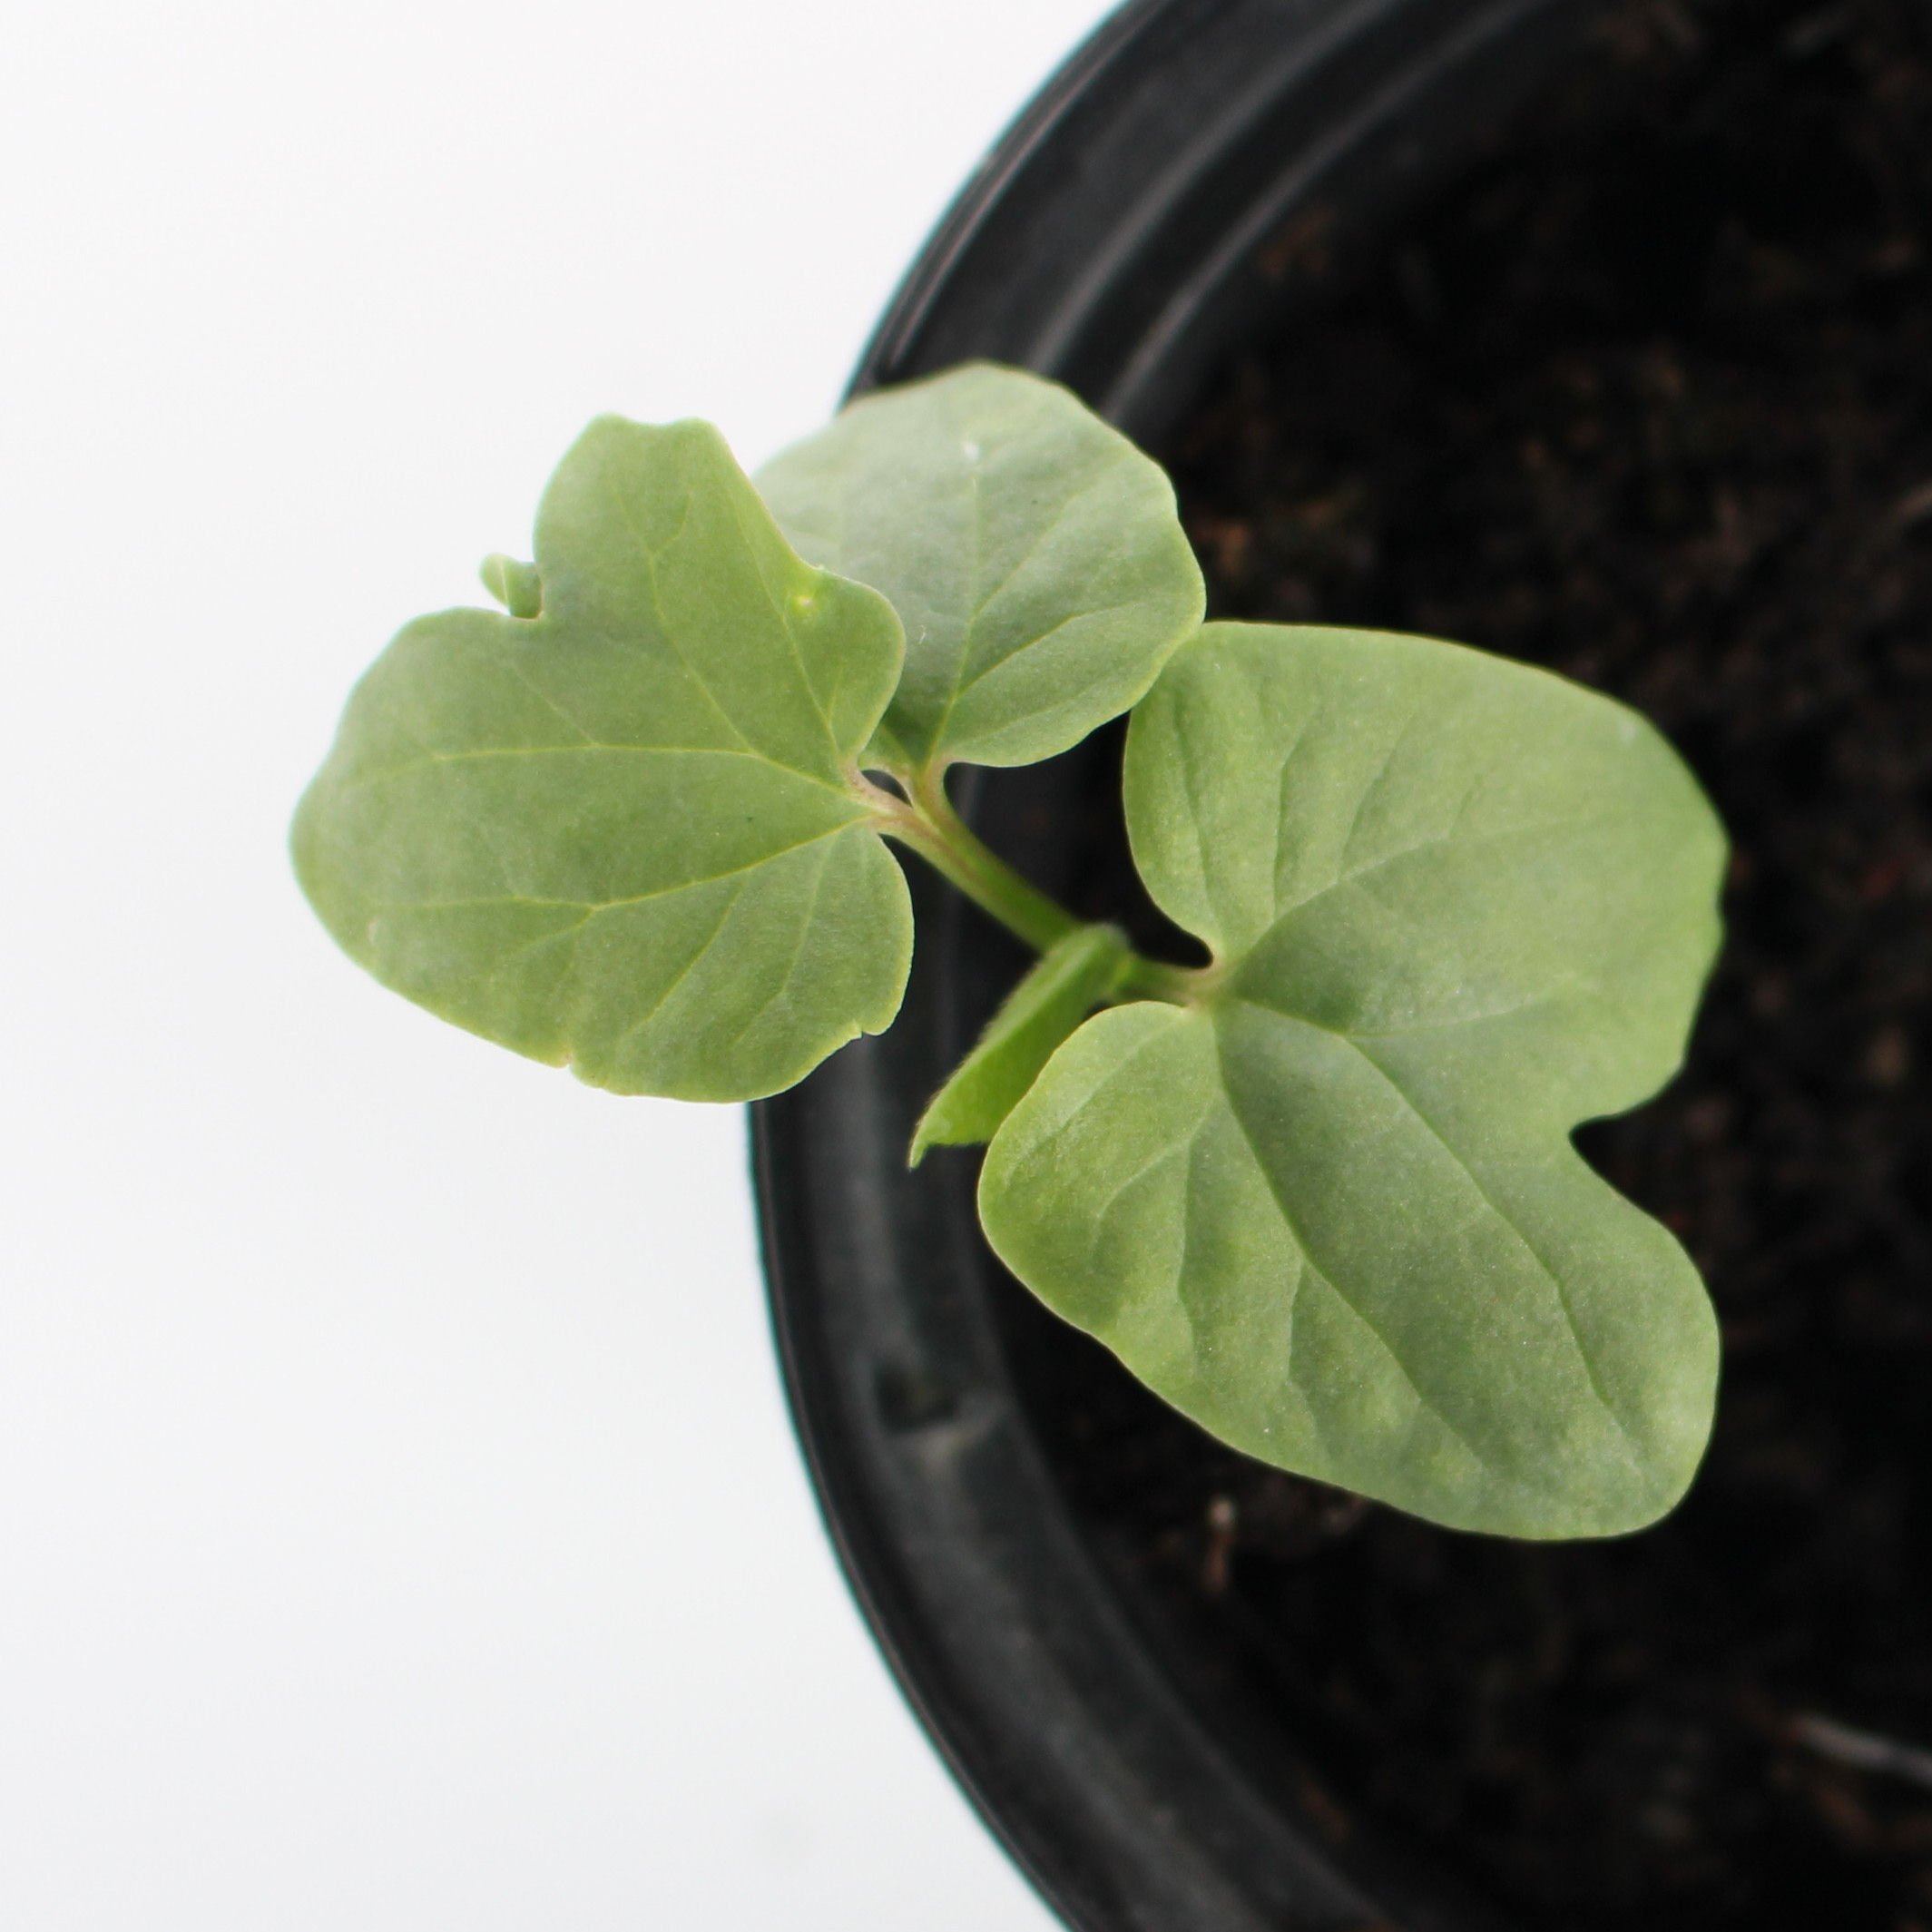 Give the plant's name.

Convolvulus arvensis
